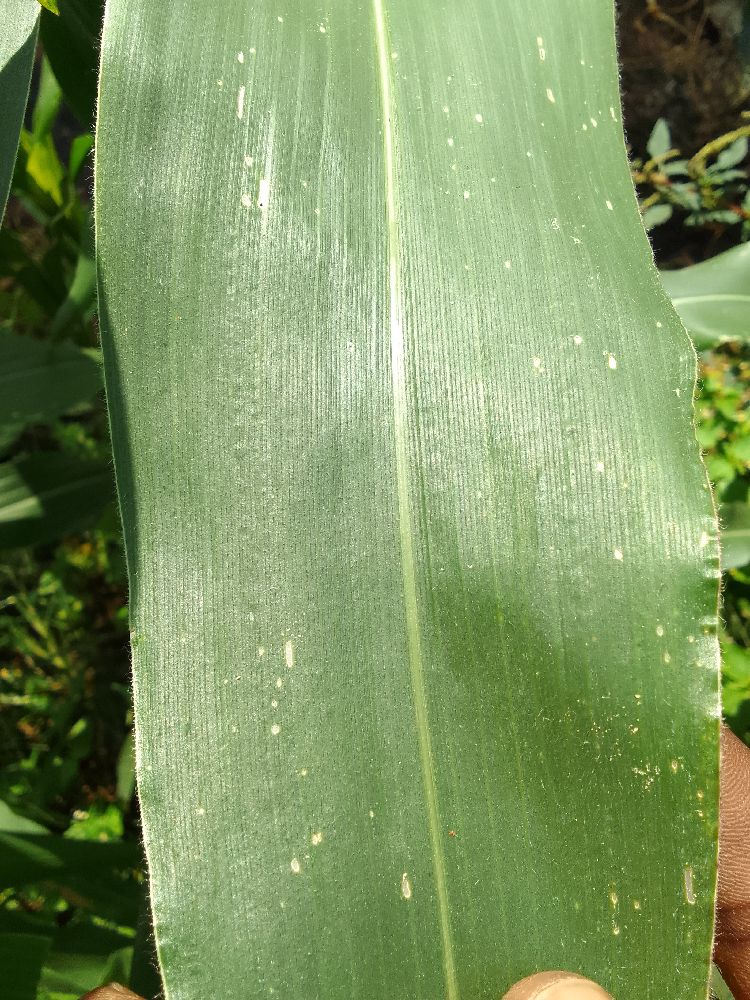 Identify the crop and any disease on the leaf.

maize, healthy
